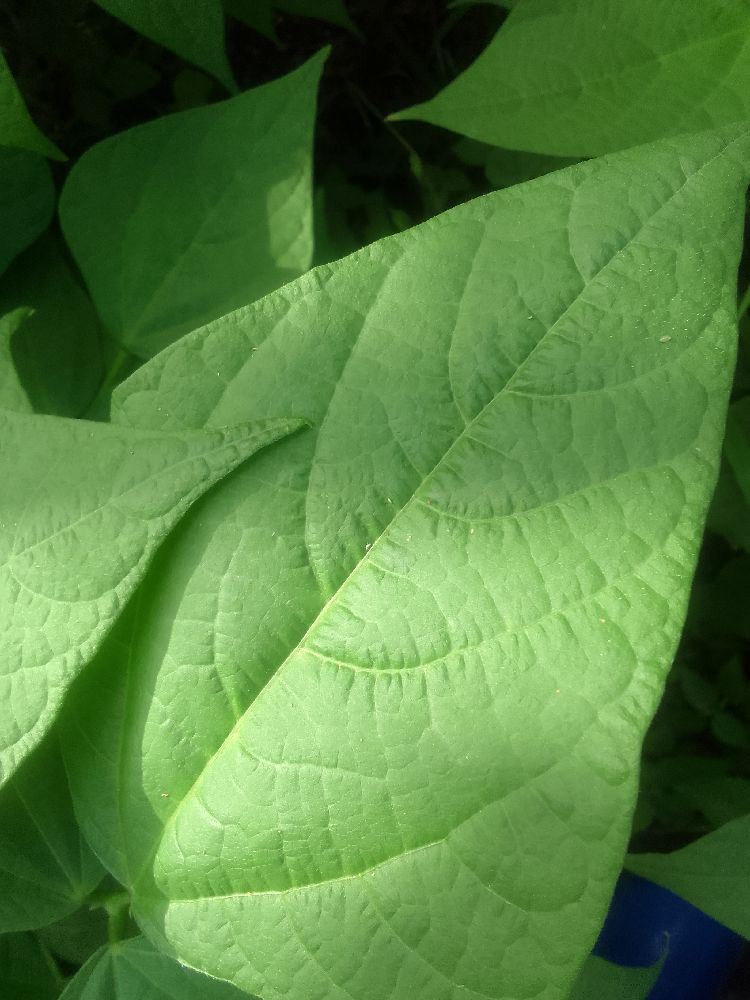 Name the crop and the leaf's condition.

common bean, healthy
